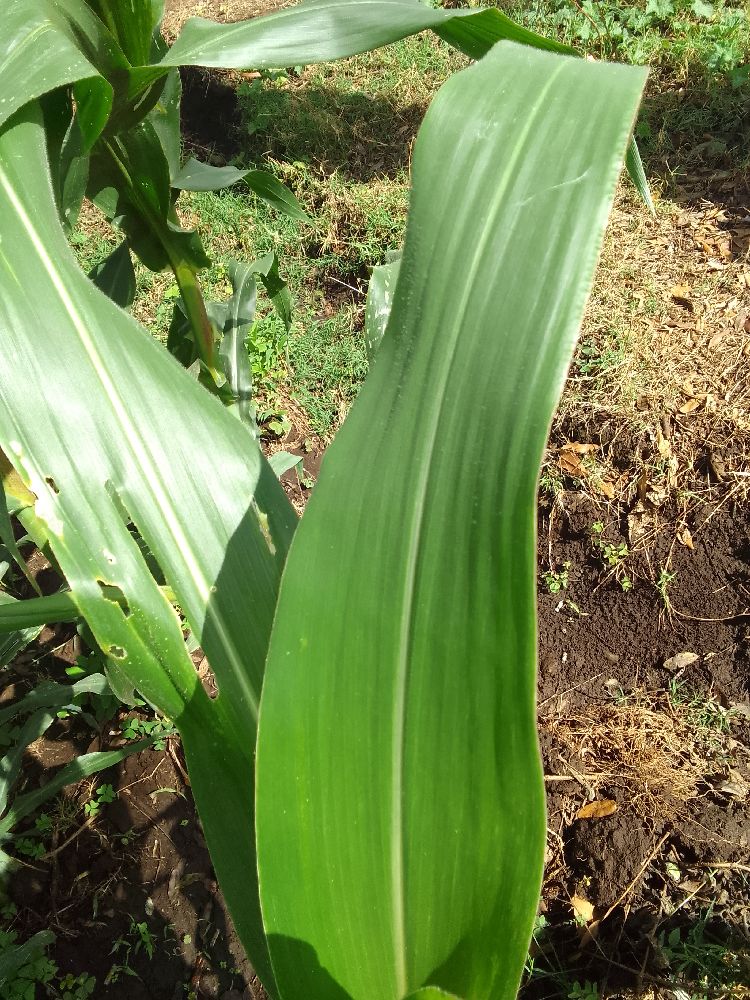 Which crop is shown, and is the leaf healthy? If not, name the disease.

maize, healthy
